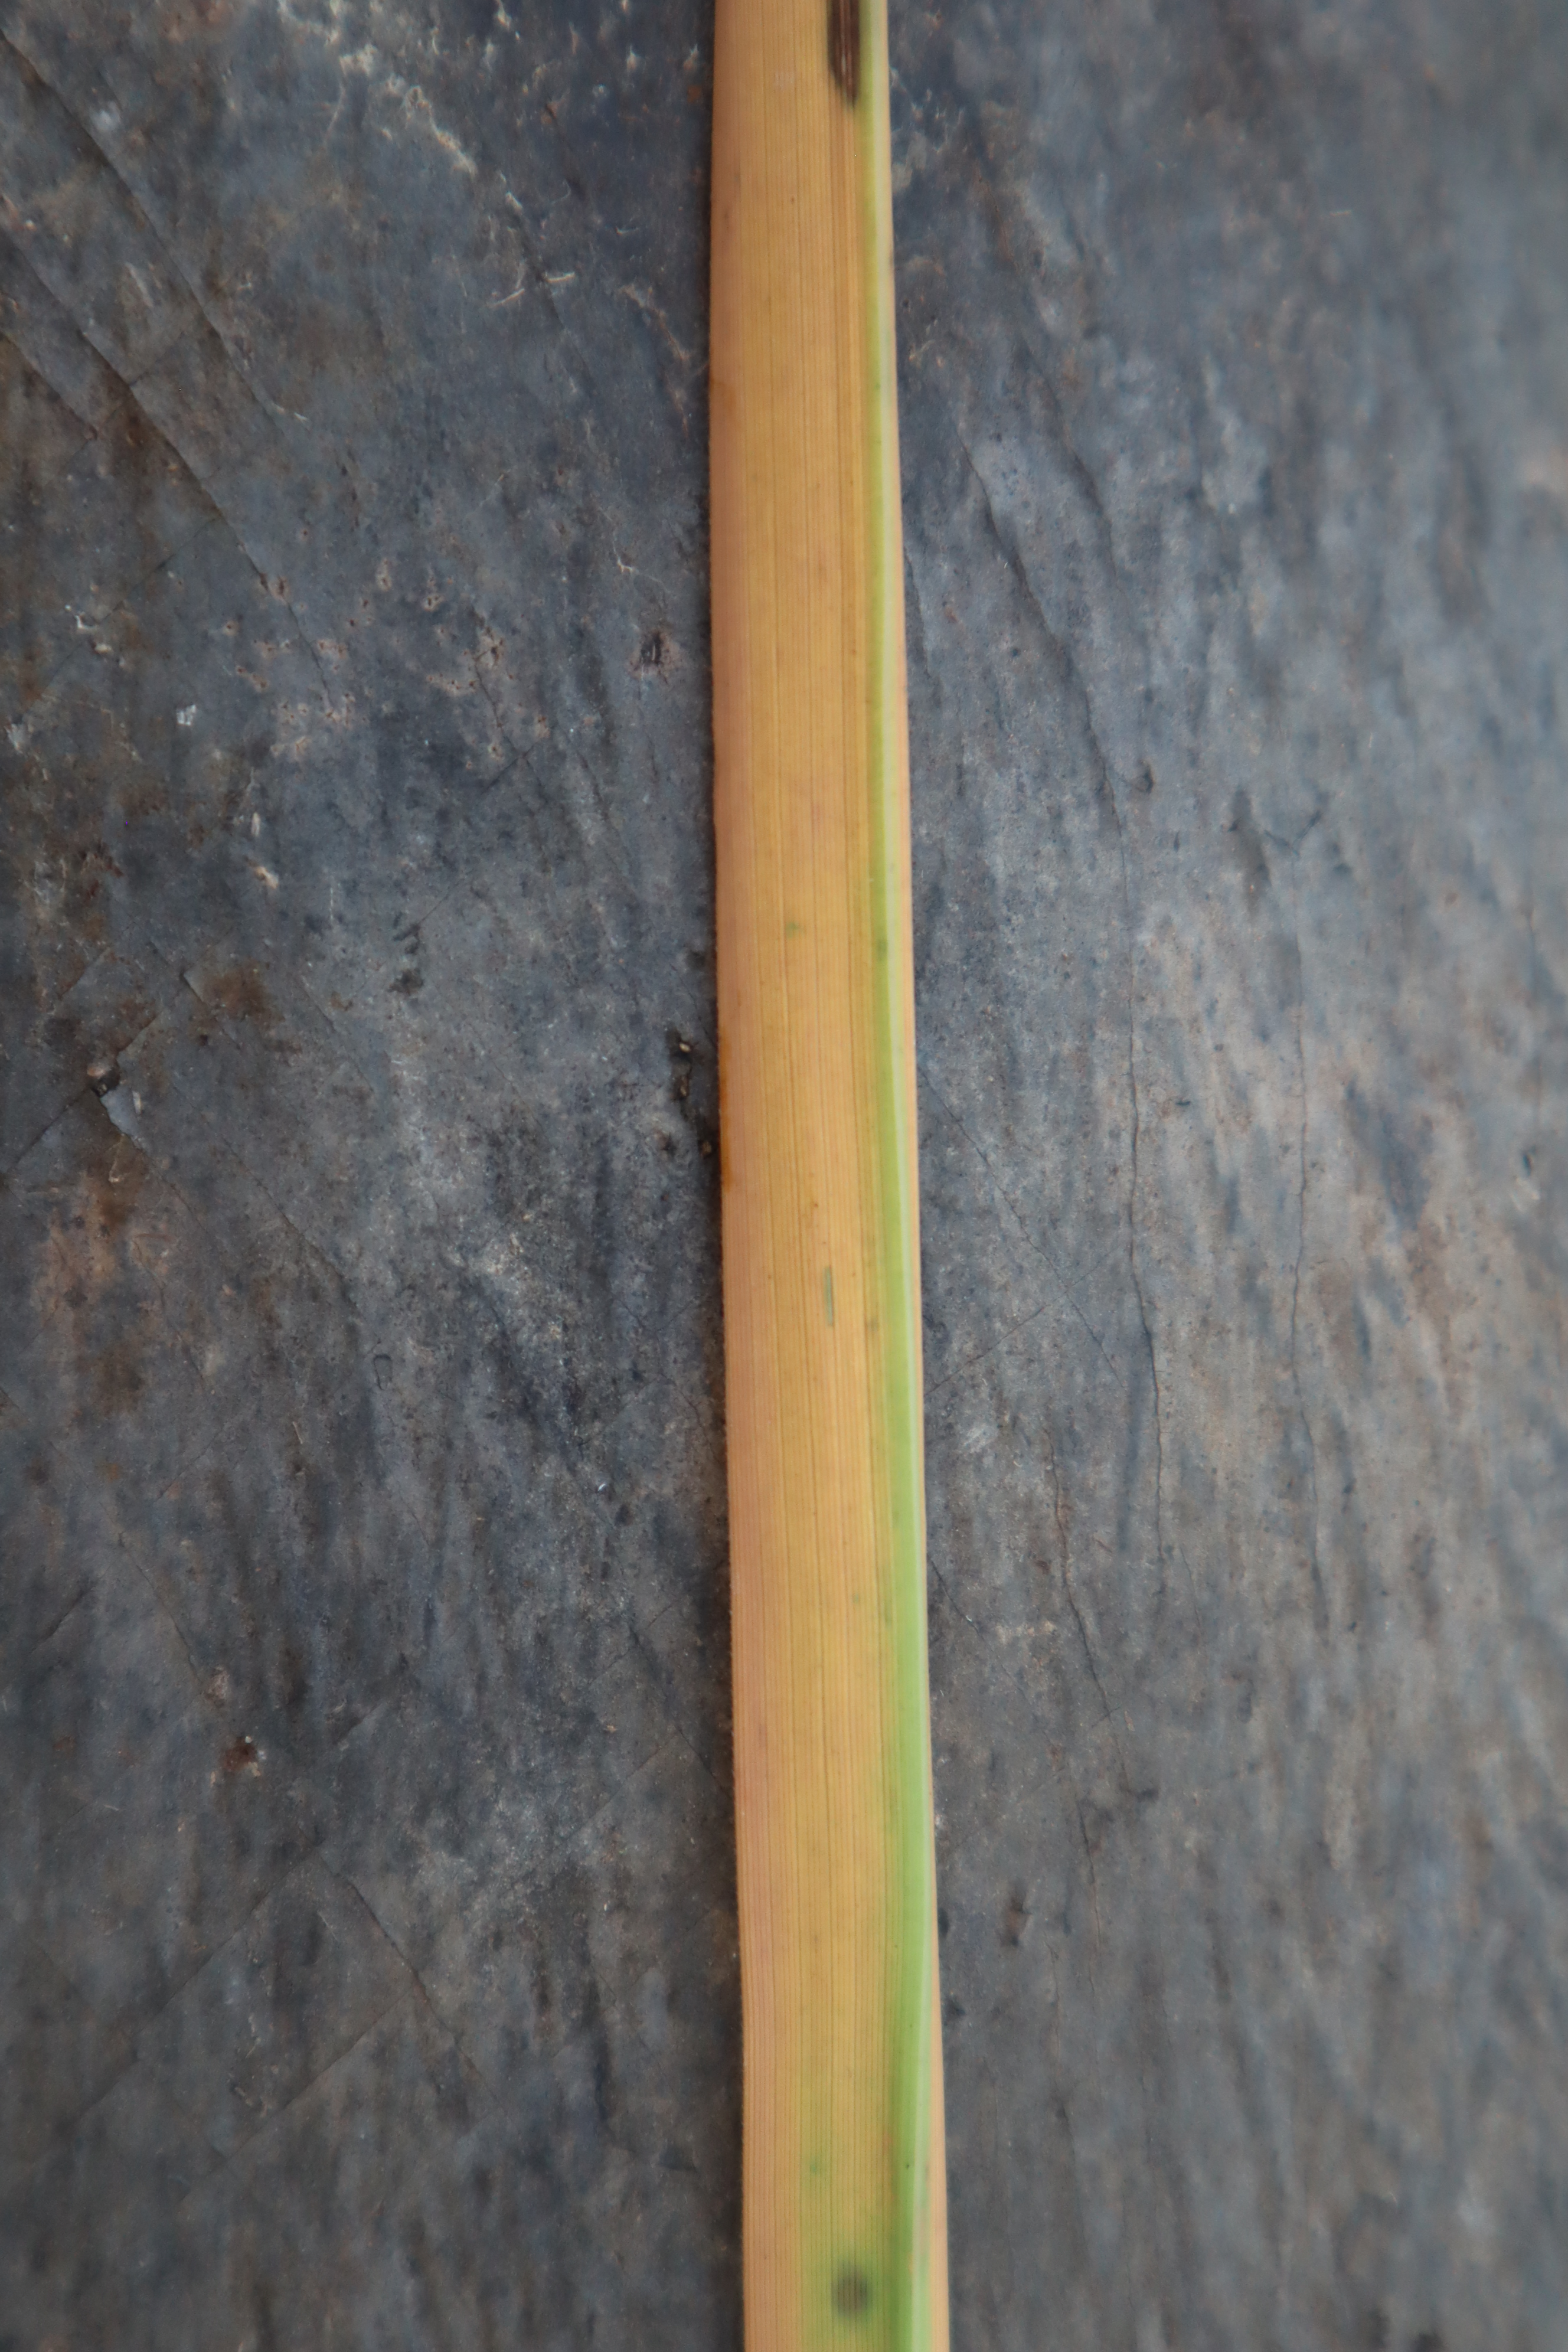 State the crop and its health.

rice, tungro virus disease
